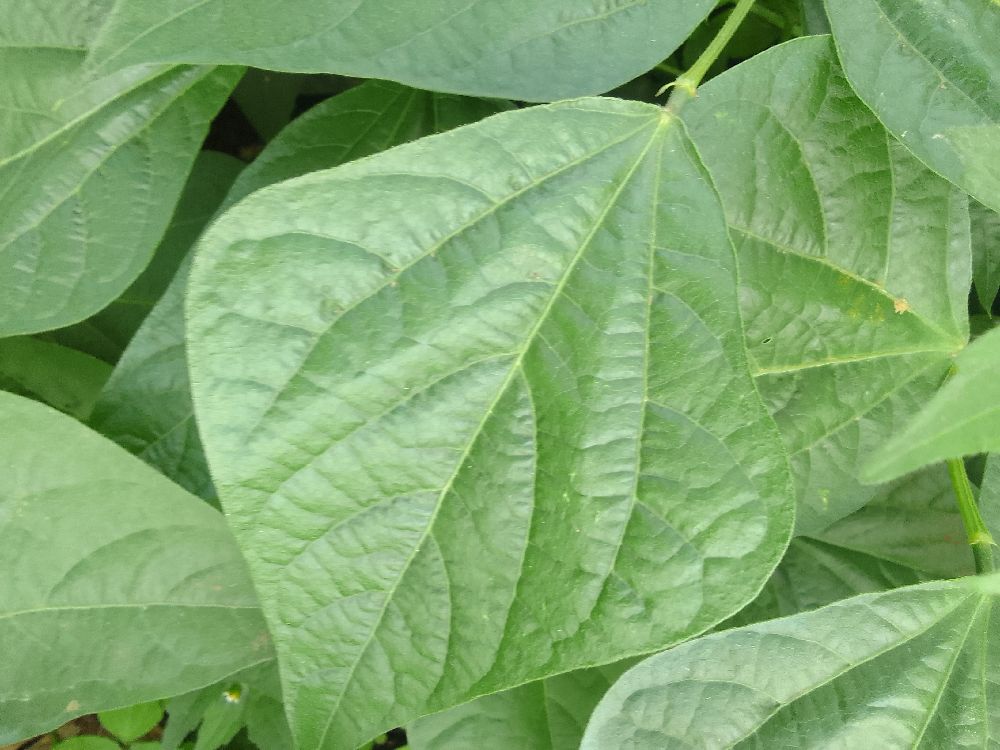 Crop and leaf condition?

common bean, healthy
